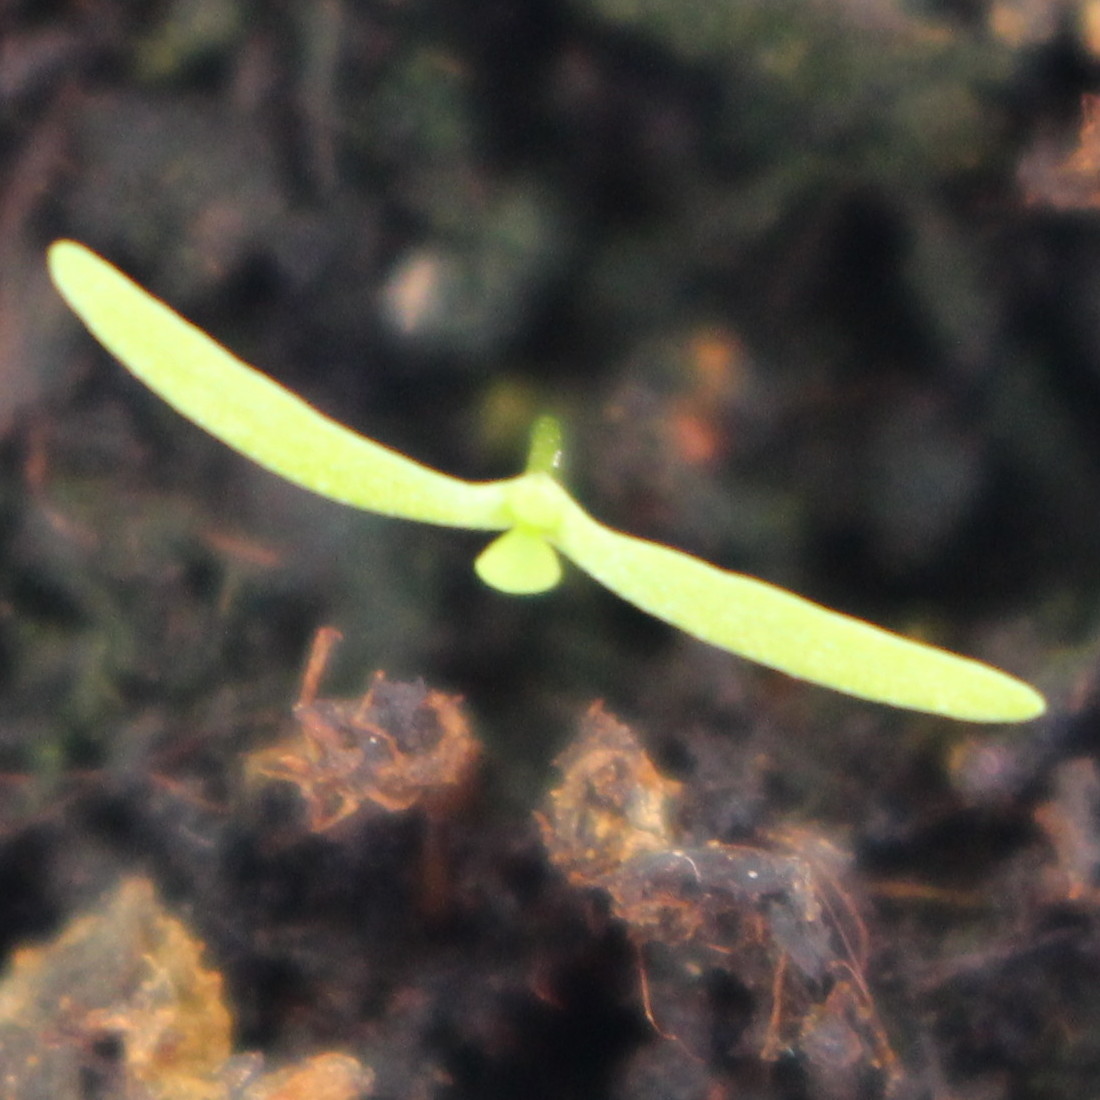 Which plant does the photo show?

Papaver rhoeas
